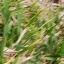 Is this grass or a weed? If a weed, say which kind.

grass
